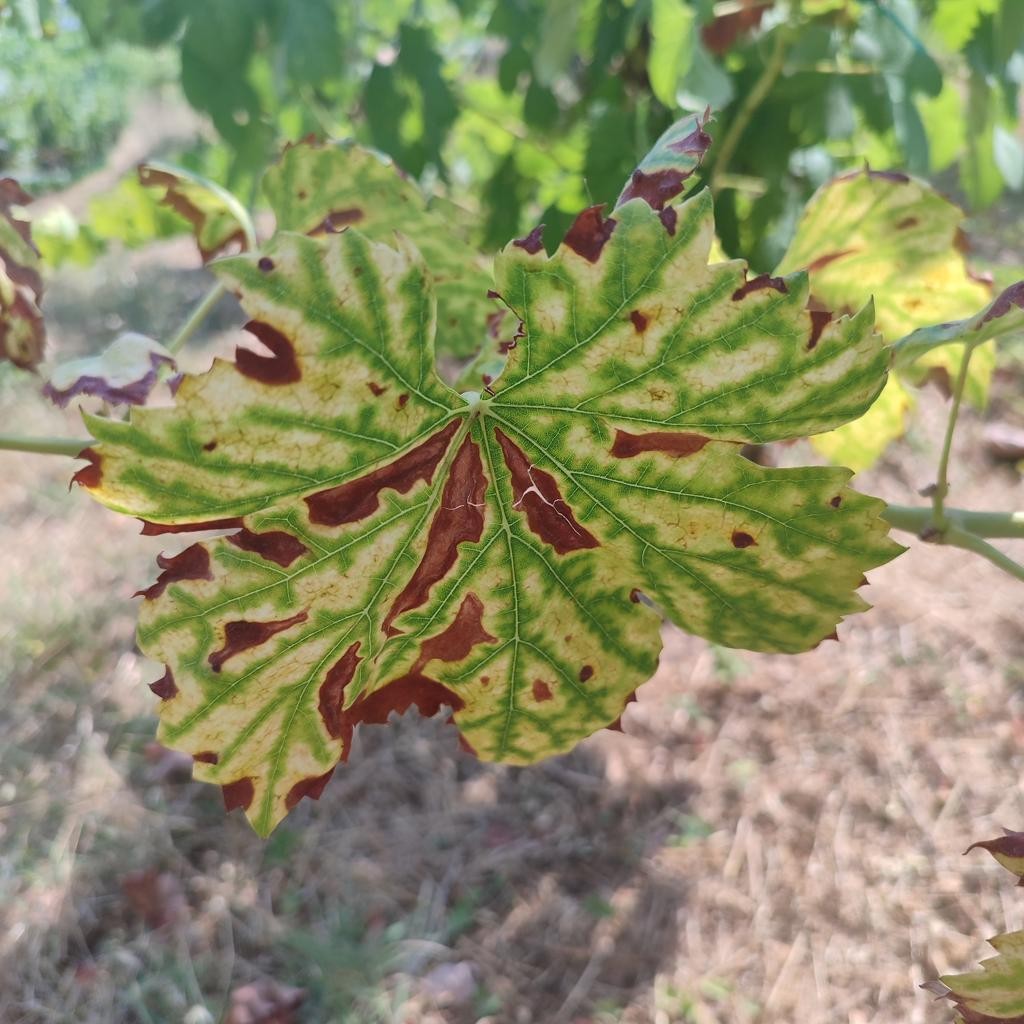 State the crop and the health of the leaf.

grapevine, esca complex
